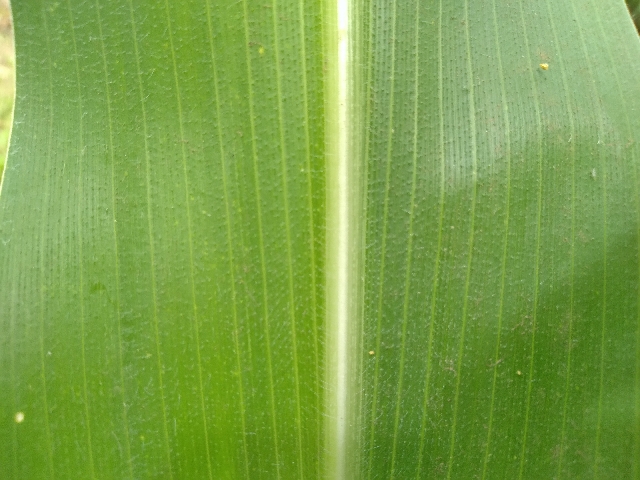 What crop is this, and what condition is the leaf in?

maize, healthy
